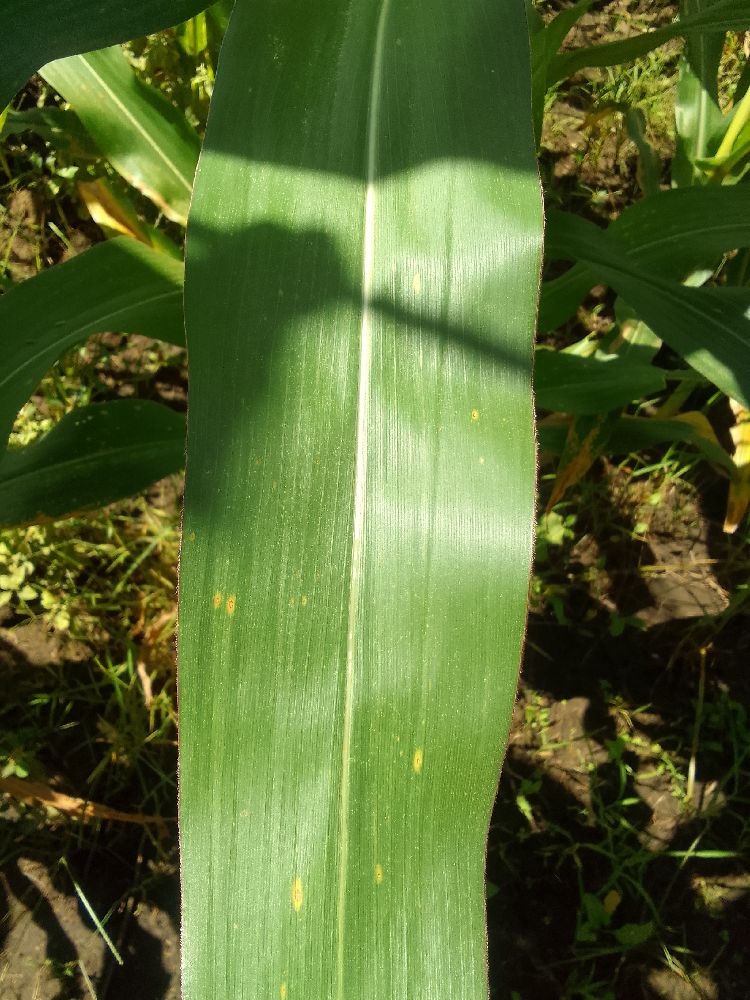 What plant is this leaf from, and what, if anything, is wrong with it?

maize, healthy
